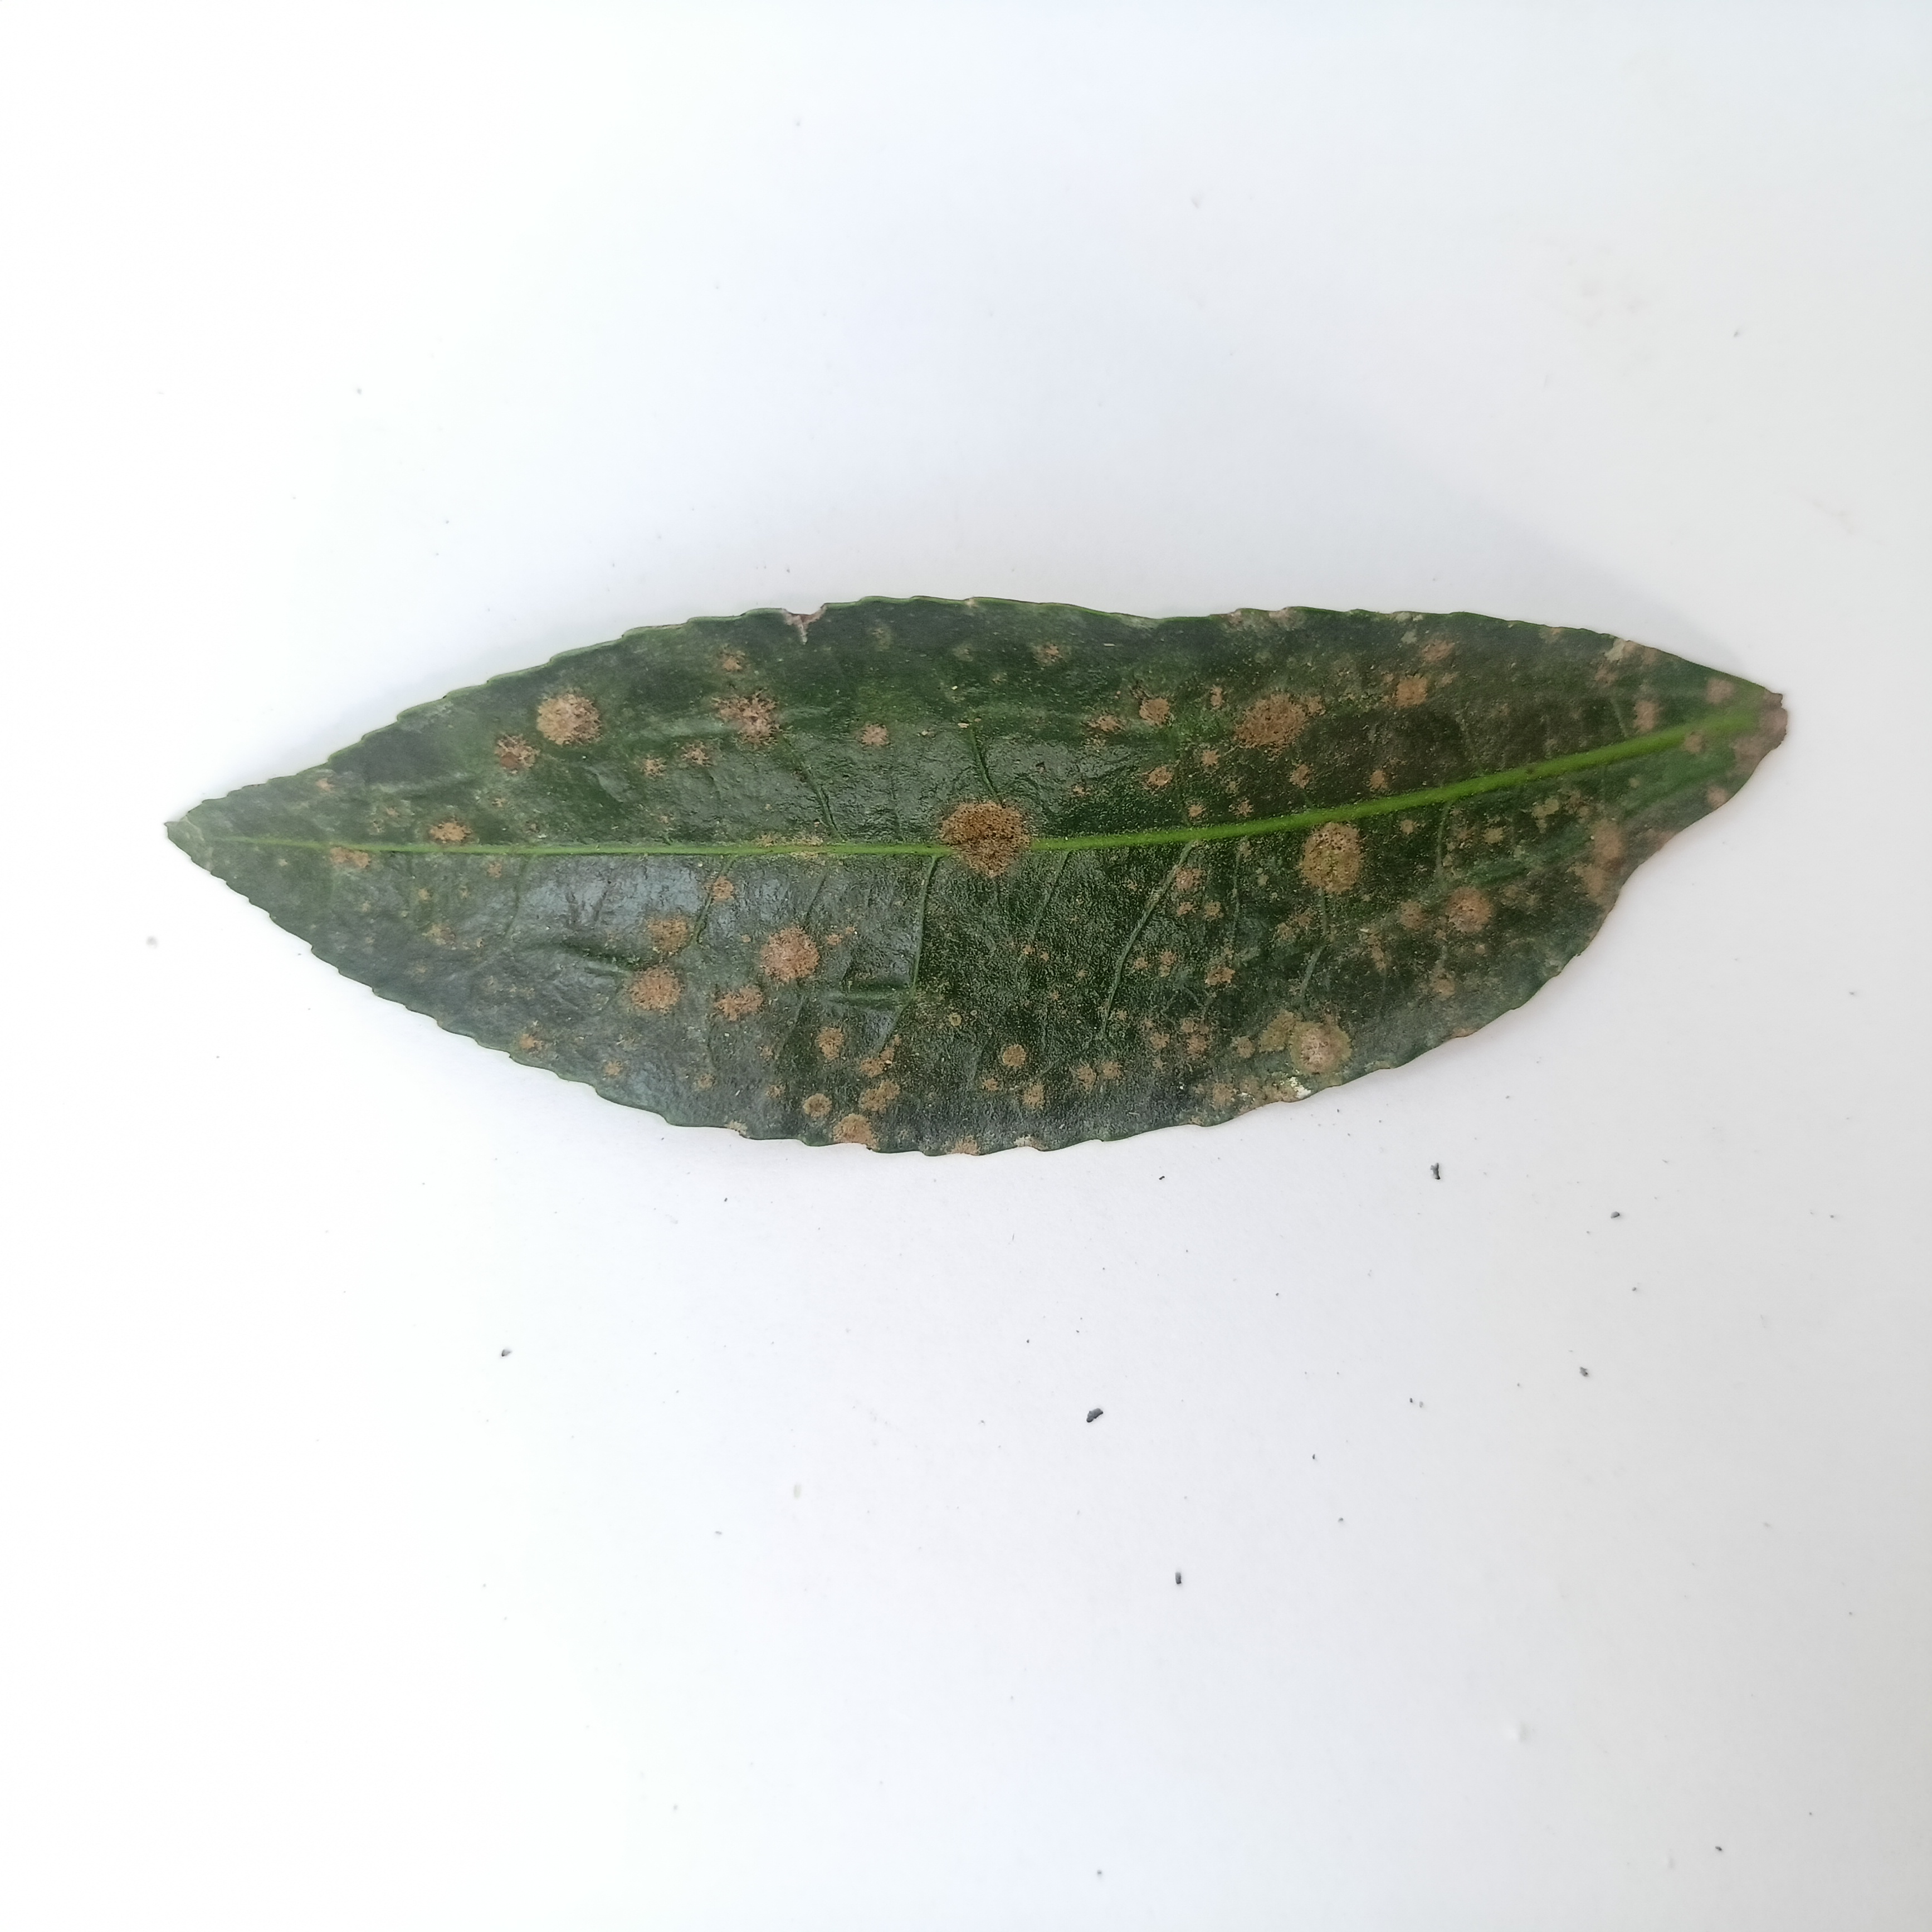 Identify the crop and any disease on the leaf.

tea, algal leaf
